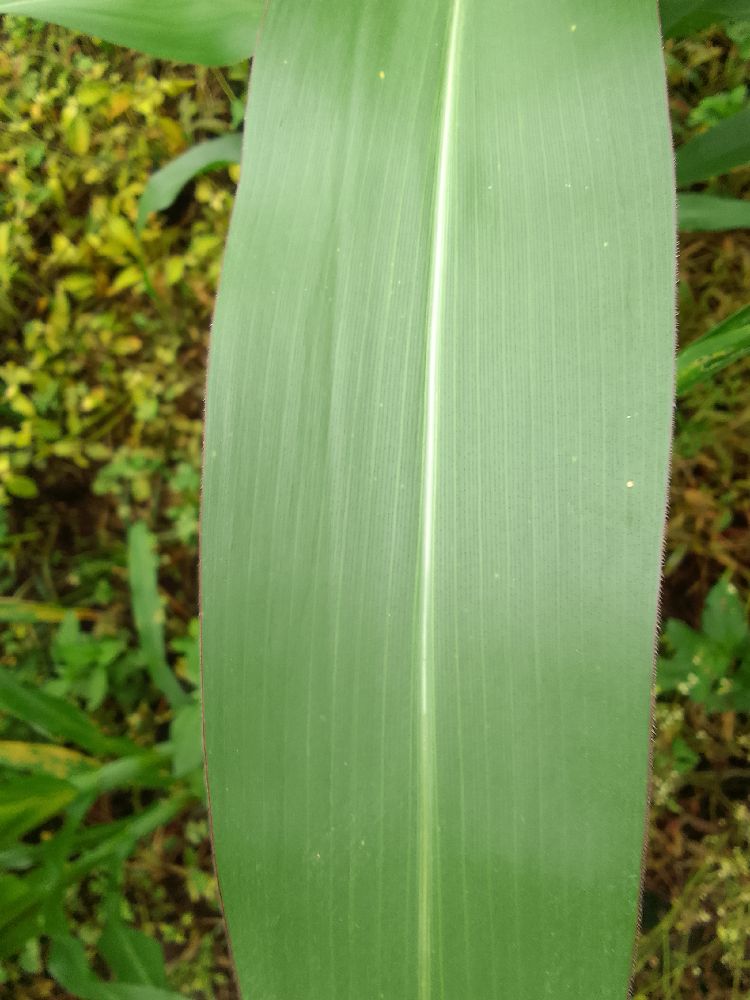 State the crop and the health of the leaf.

maize, healthy
